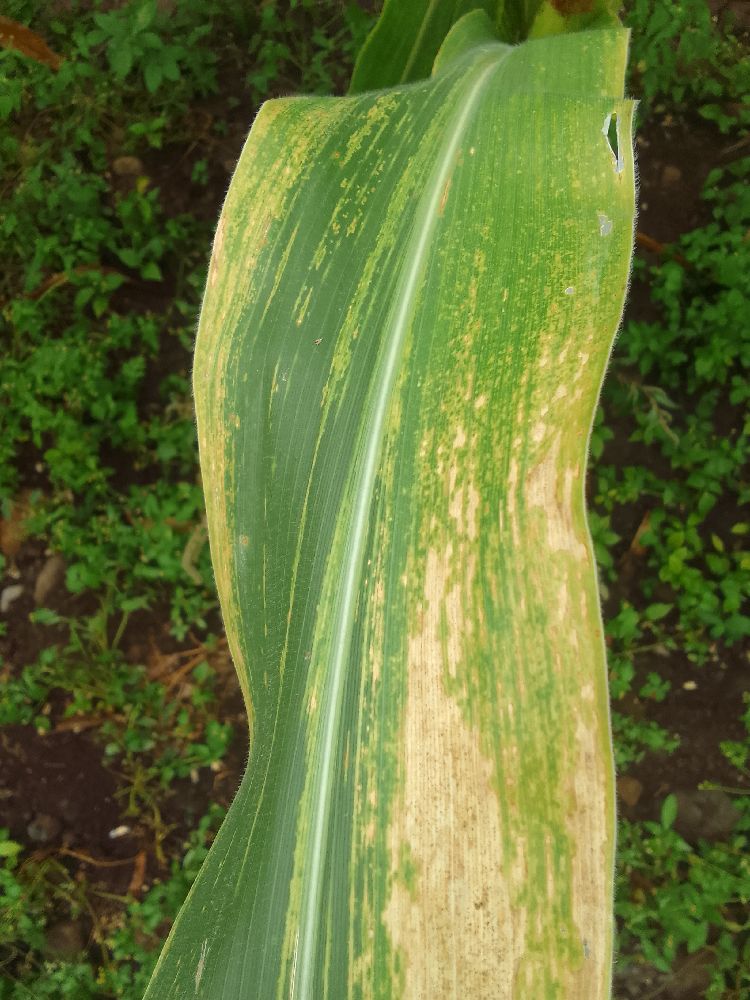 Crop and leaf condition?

maize, maize lethal necrosis
